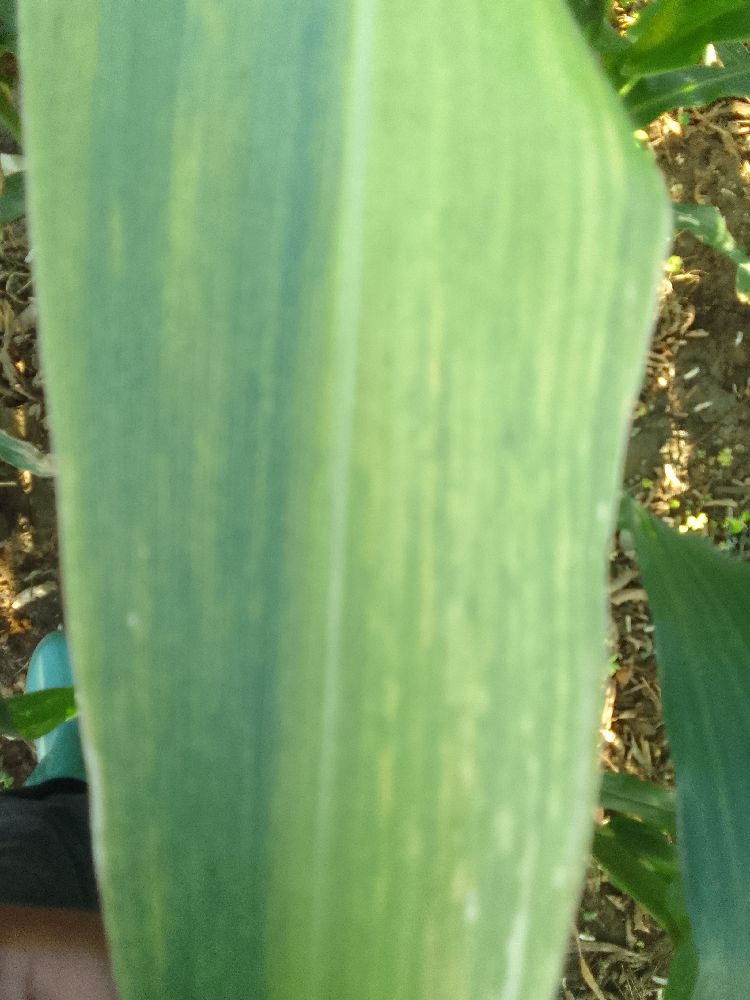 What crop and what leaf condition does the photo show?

maize, maize lethal necrosis
